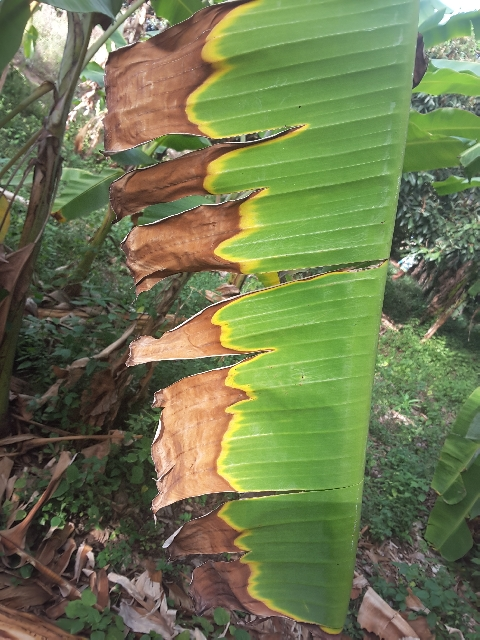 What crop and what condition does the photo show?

banana, fusarium wilt race 1
